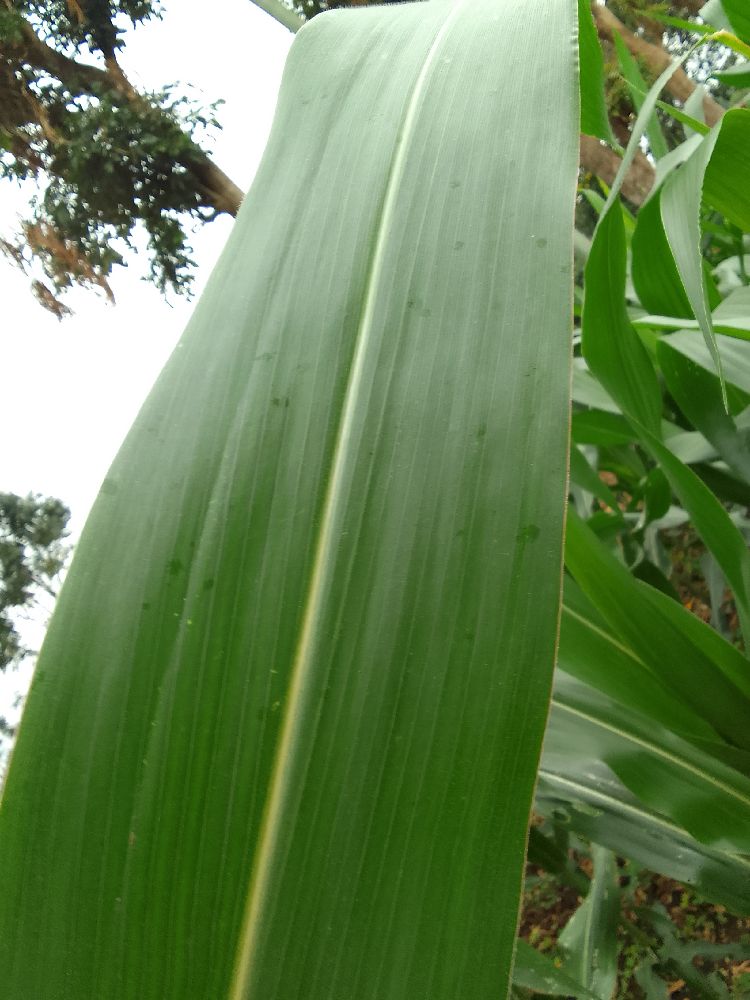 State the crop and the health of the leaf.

maize, healthy
